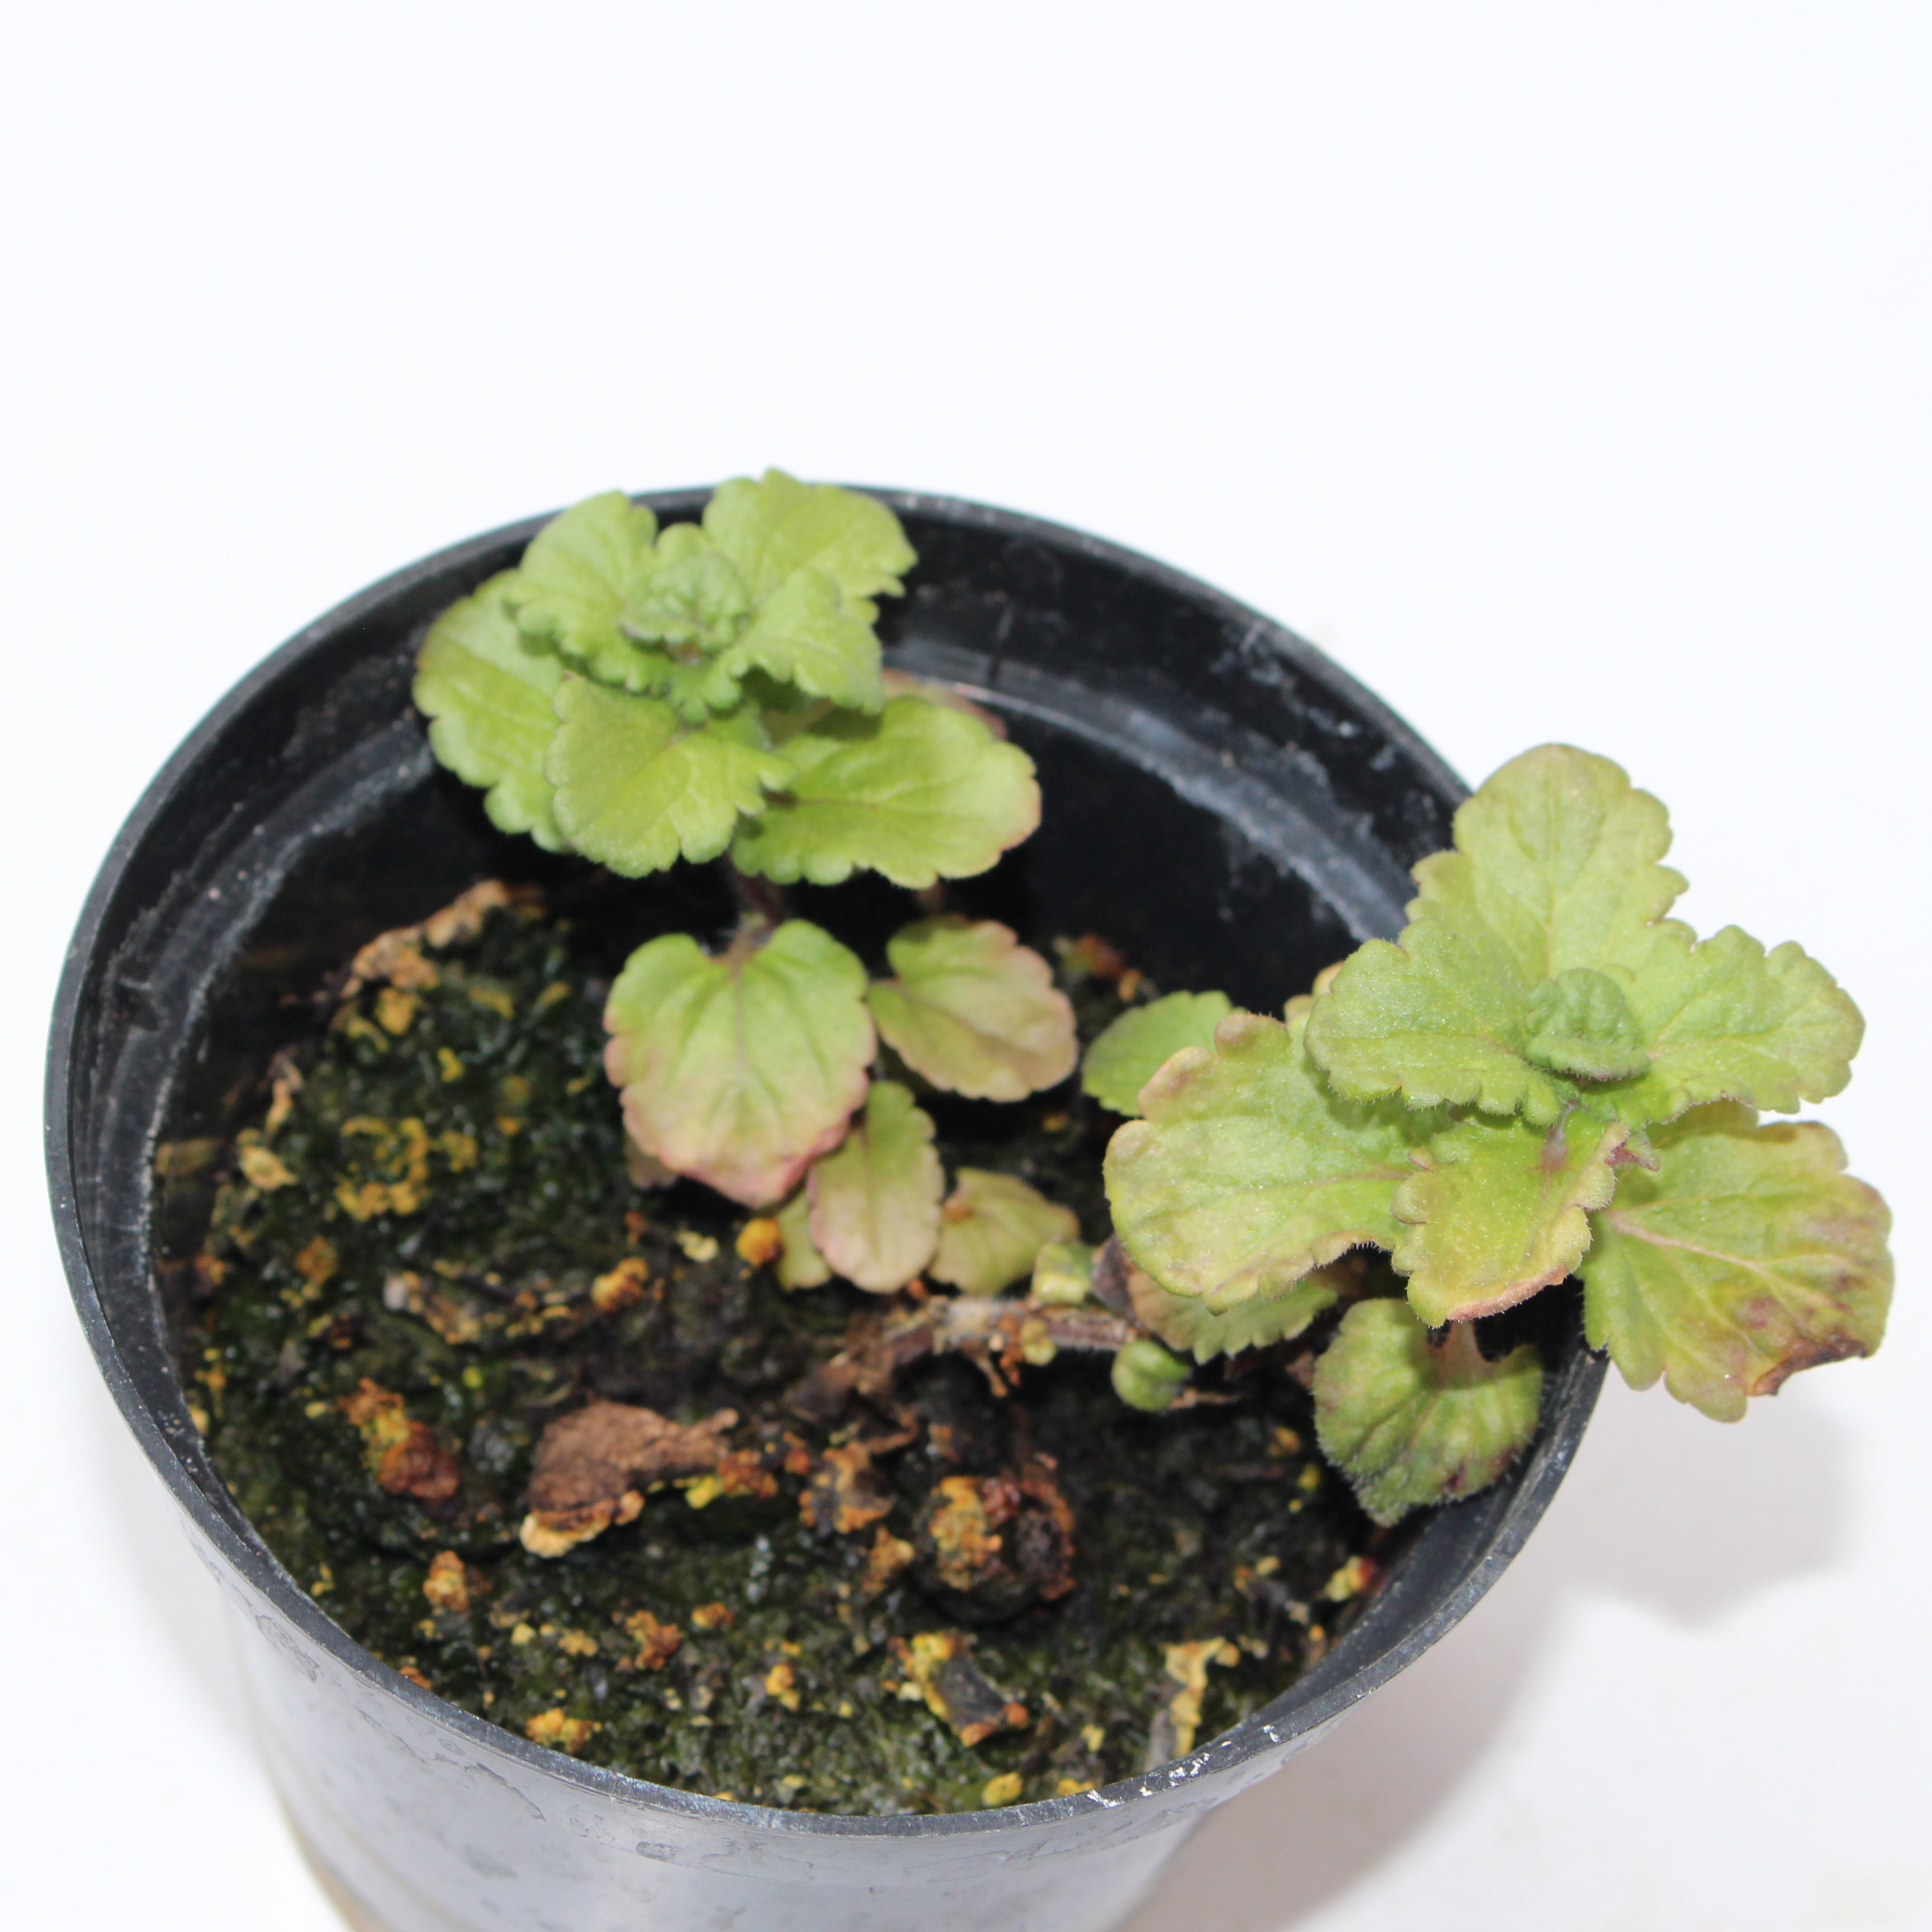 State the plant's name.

Veronica persica
